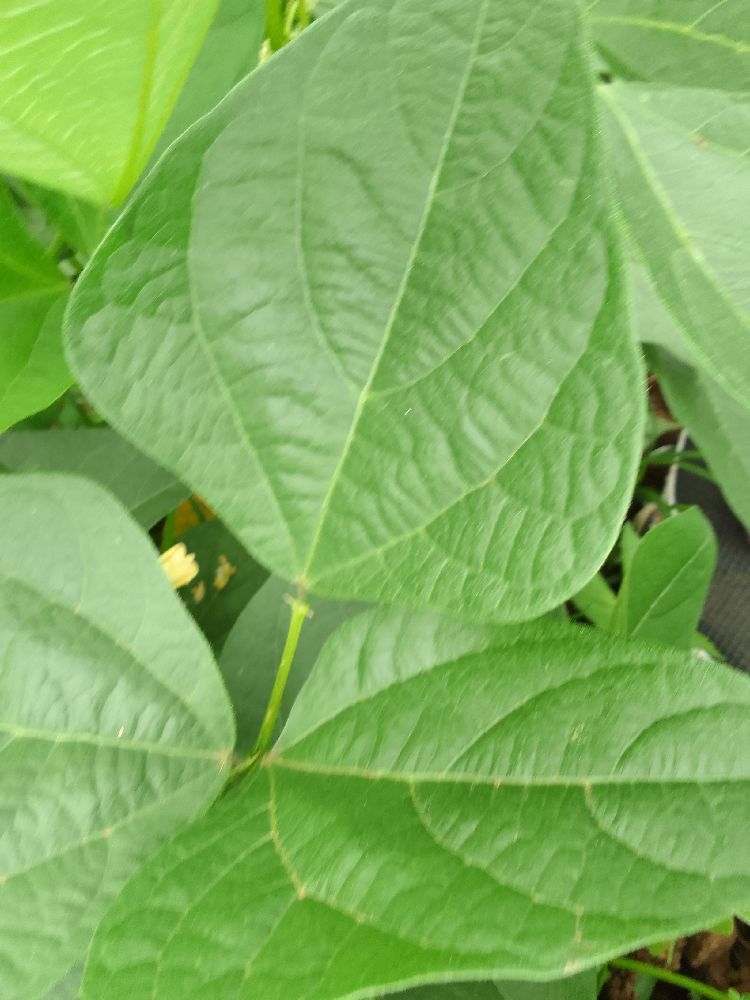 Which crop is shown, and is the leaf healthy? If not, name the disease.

common bean, healthy
